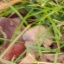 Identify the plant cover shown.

grass
